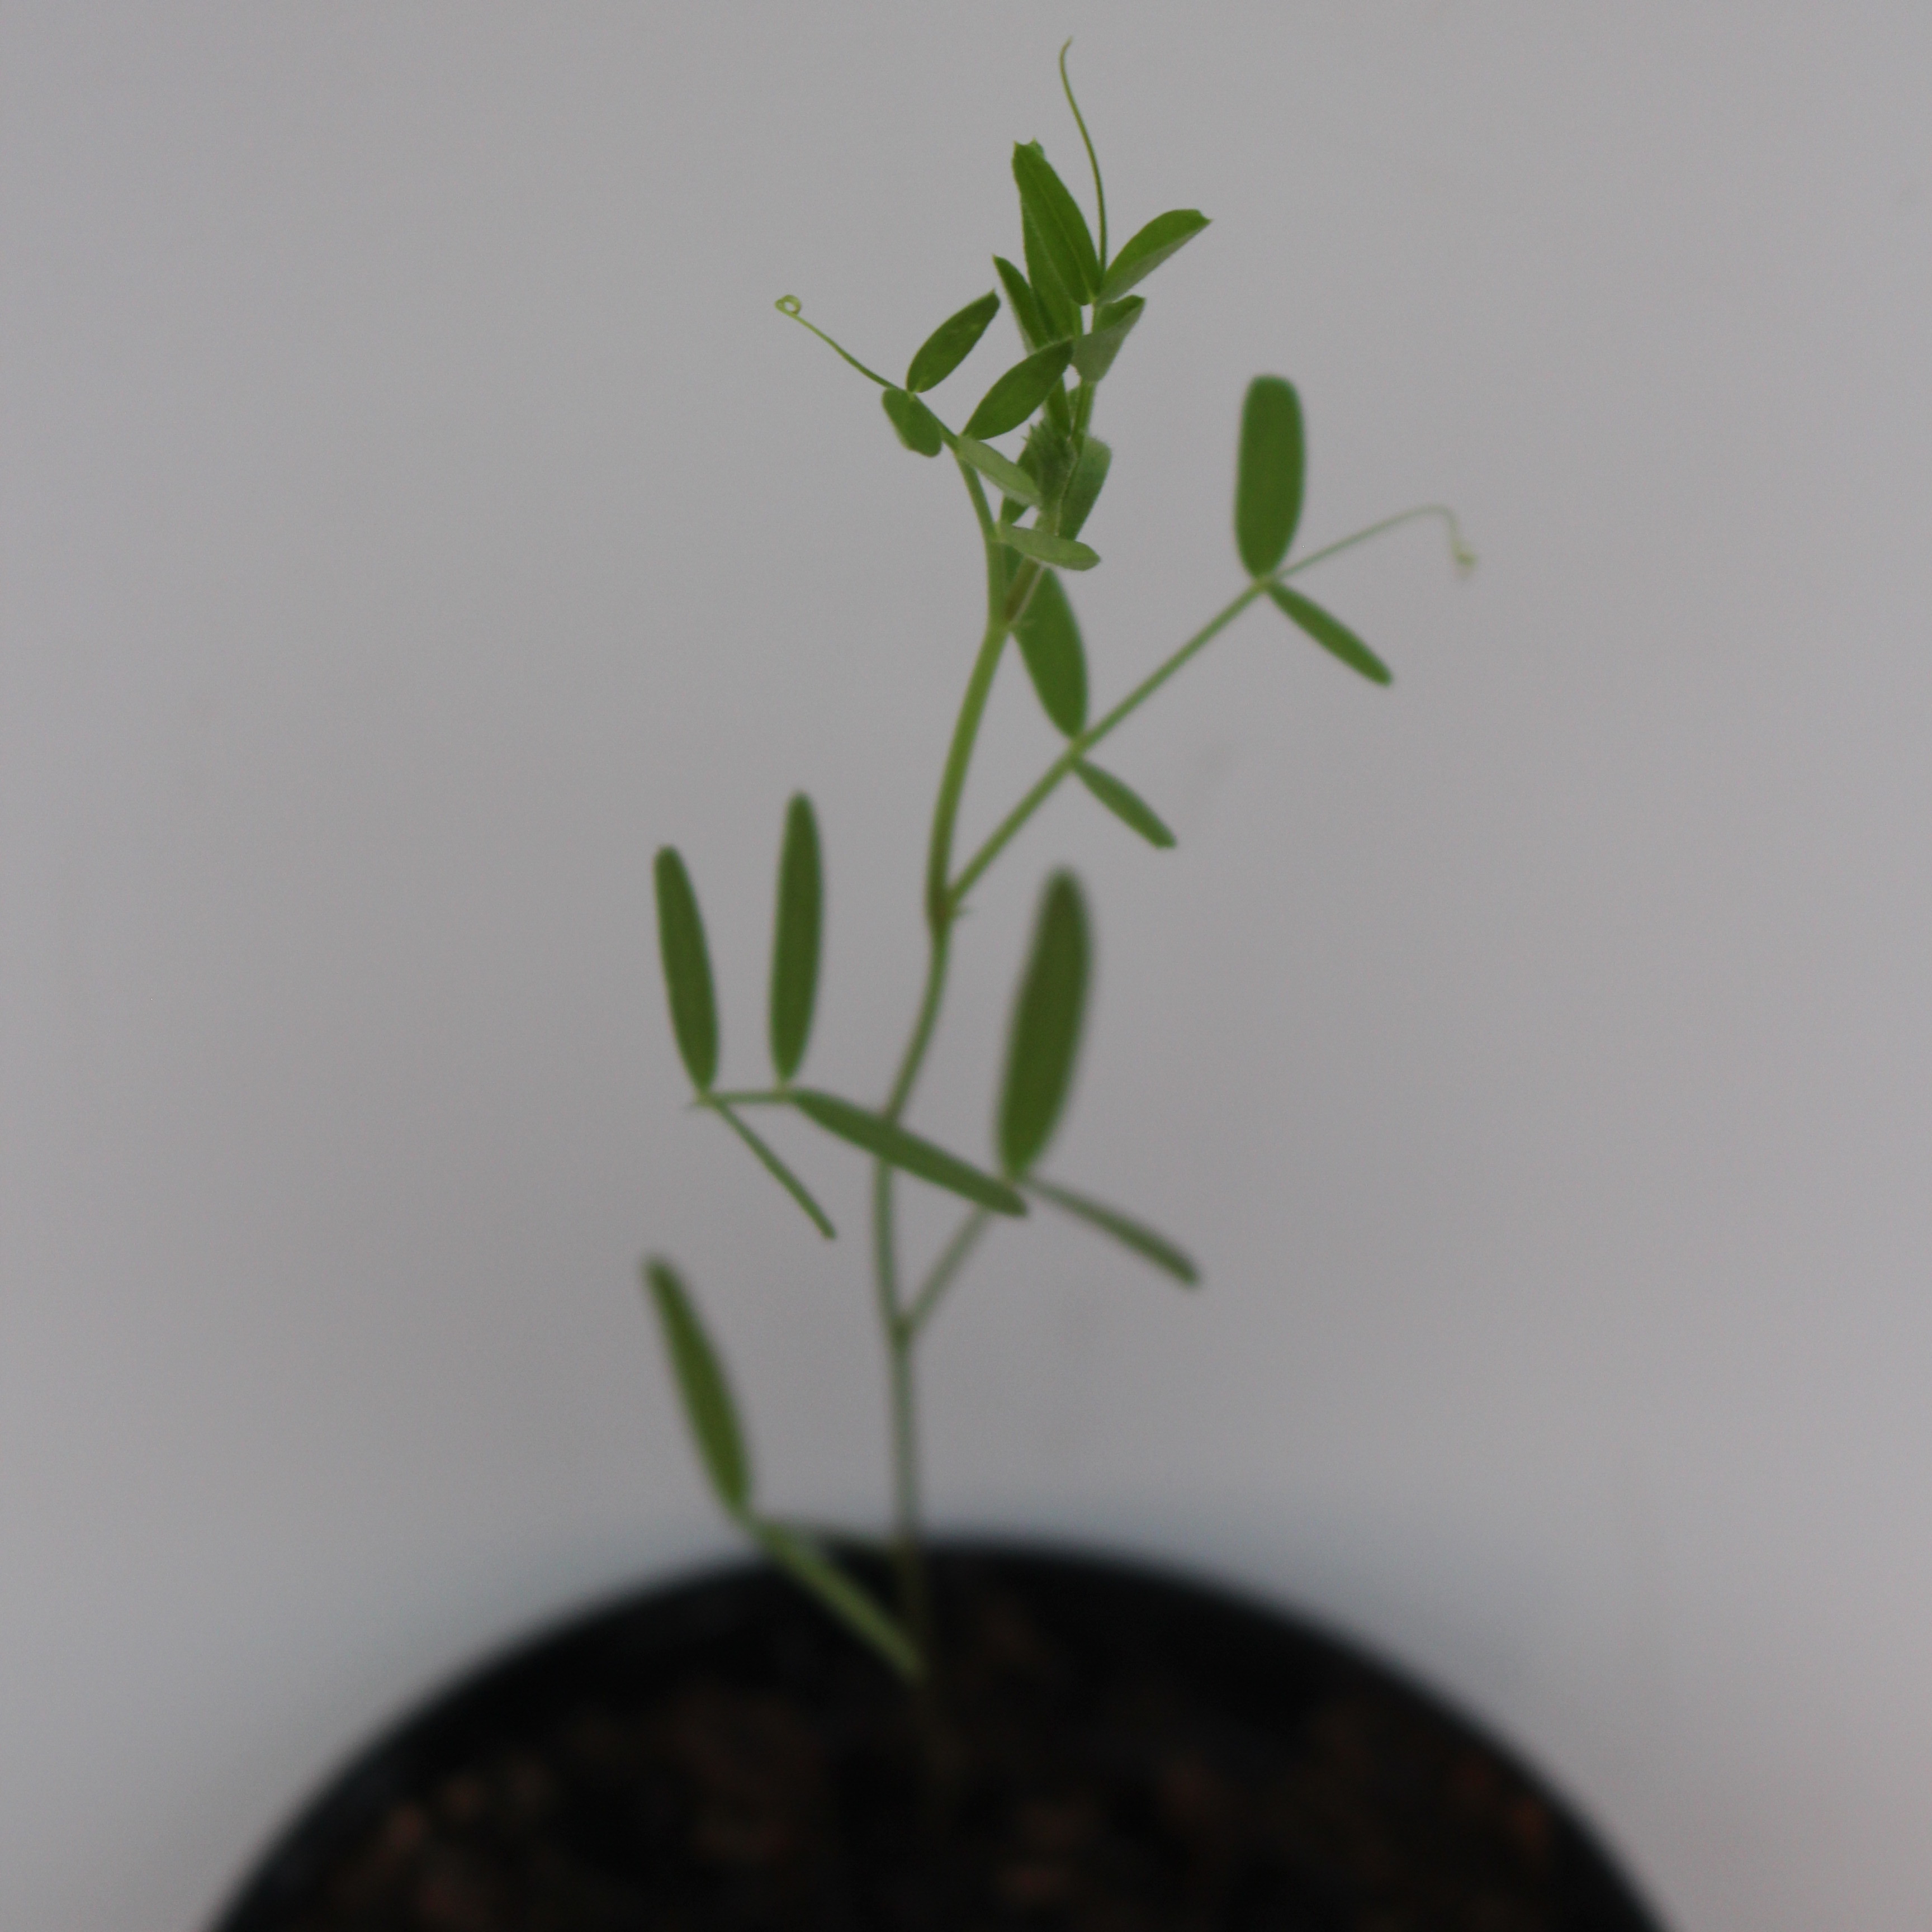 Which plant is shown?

Vicia sativa
